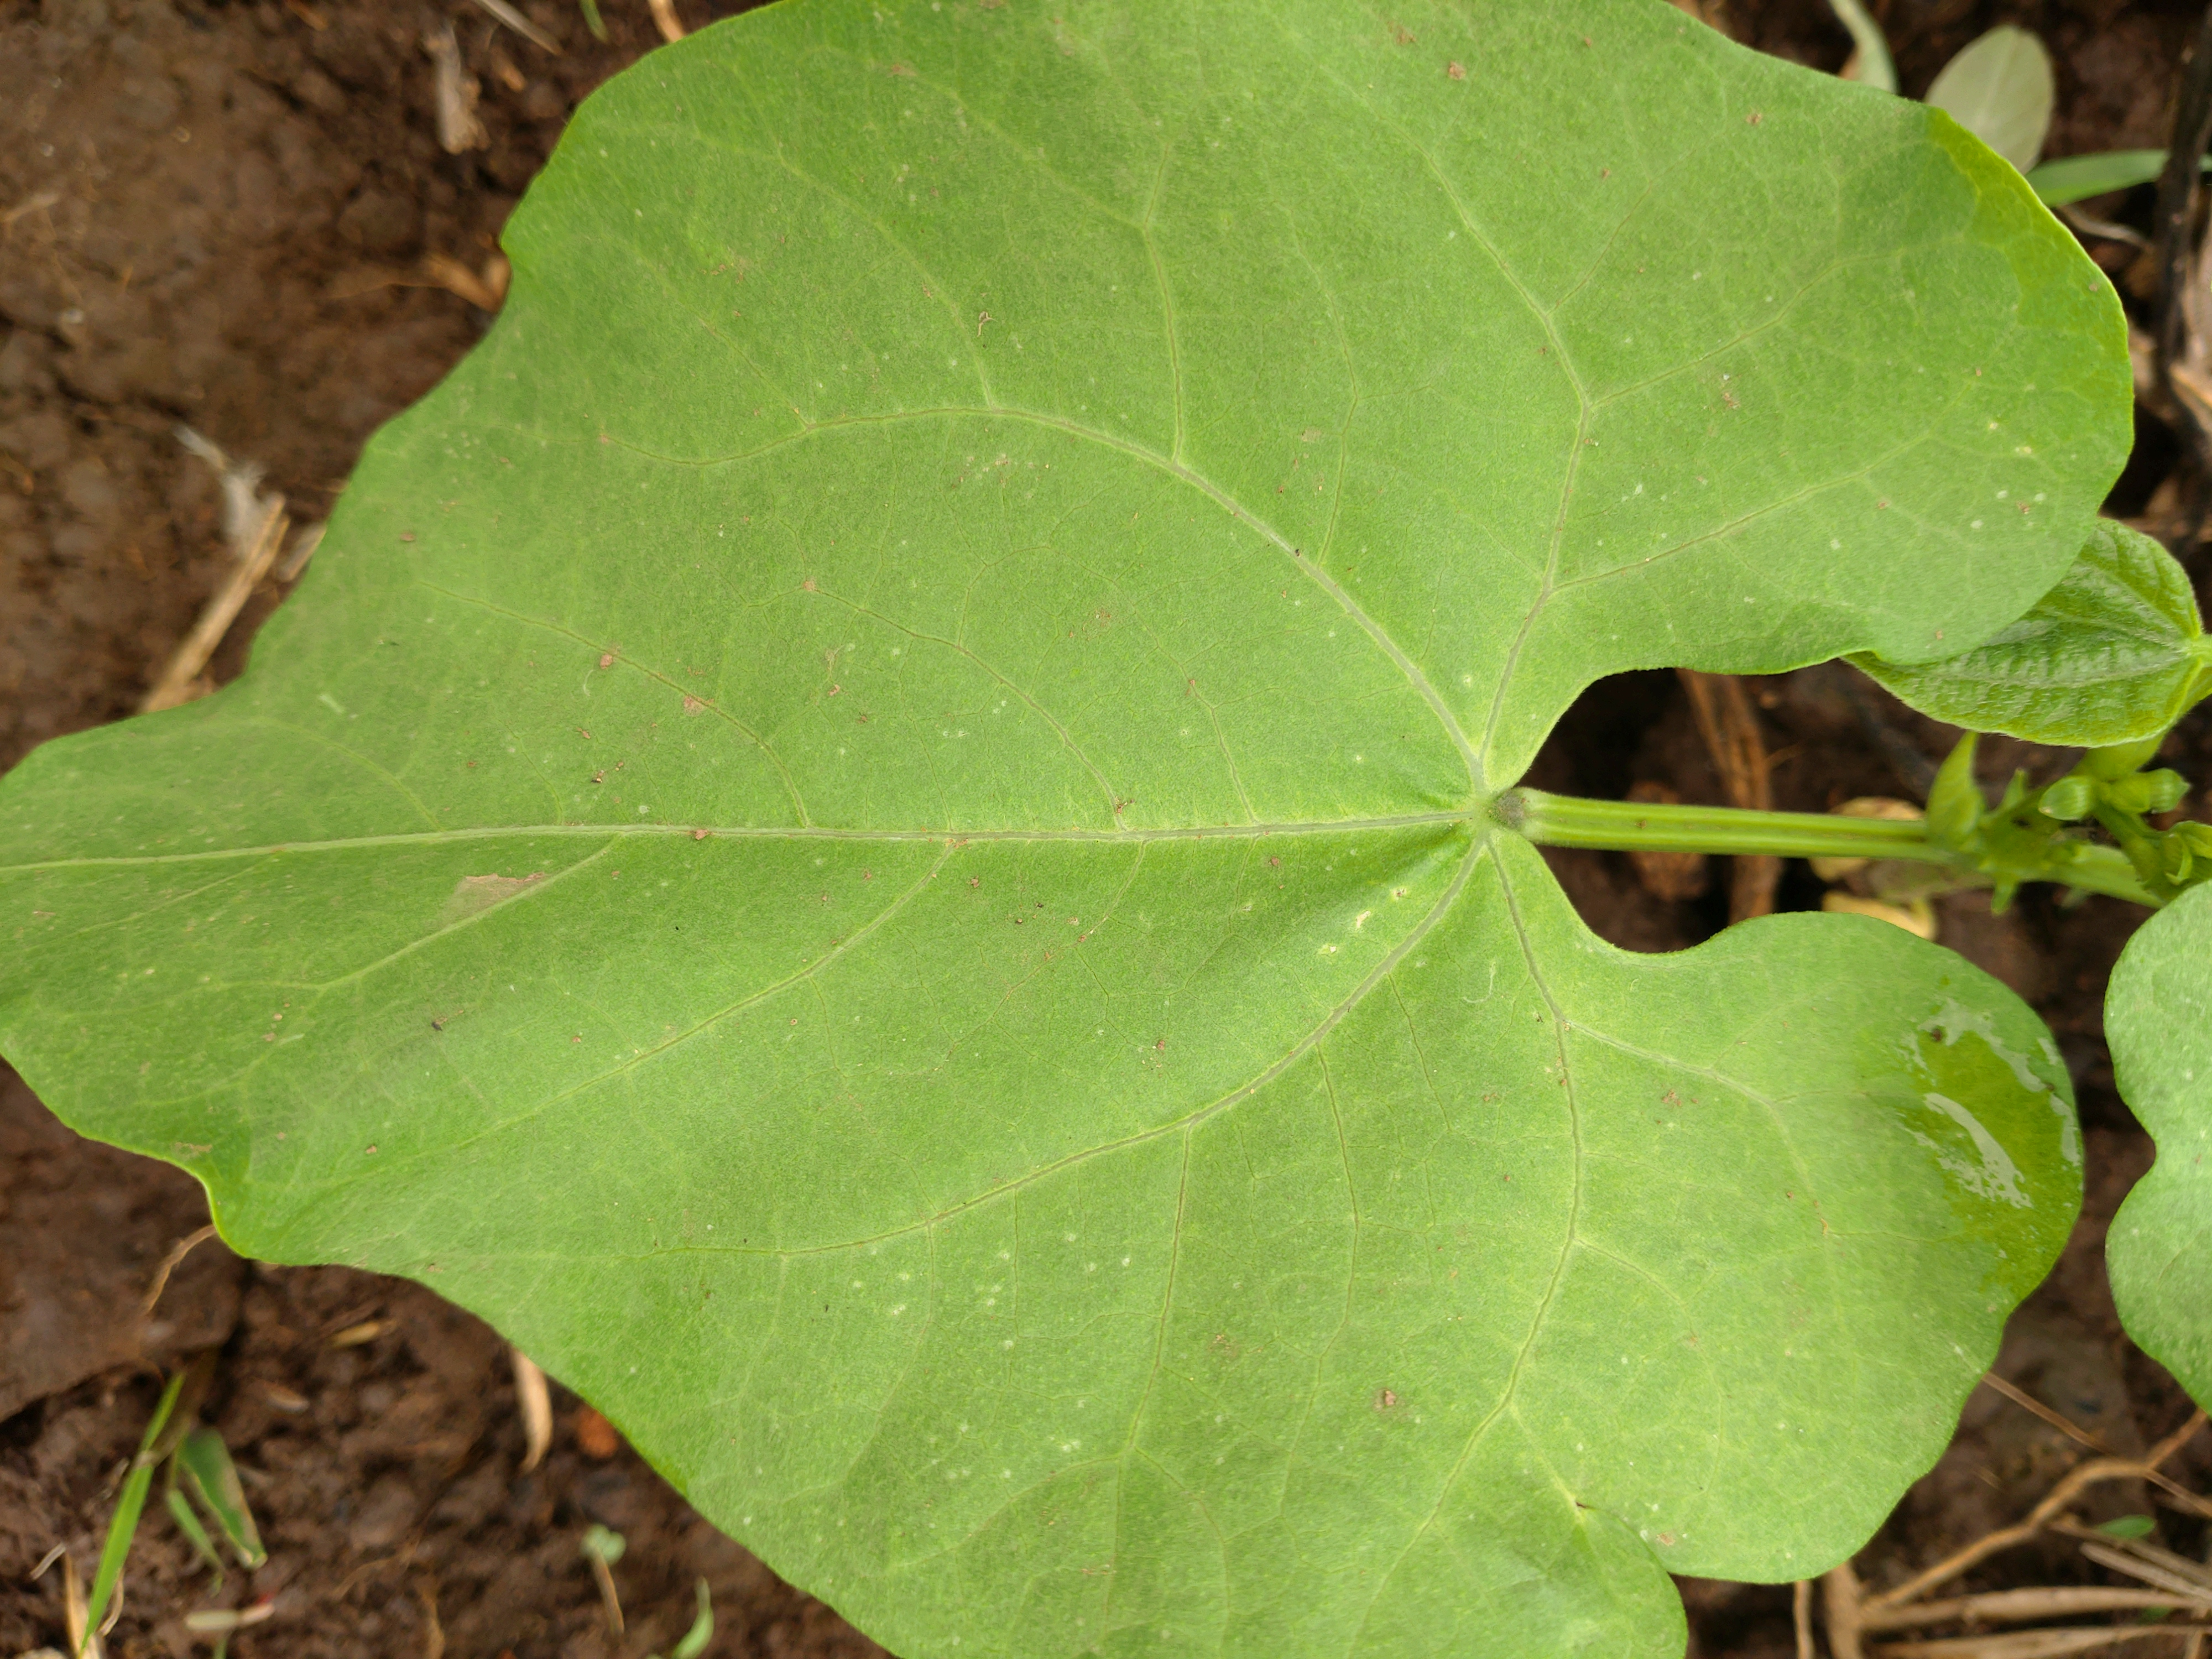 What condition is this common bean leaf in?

healthy
